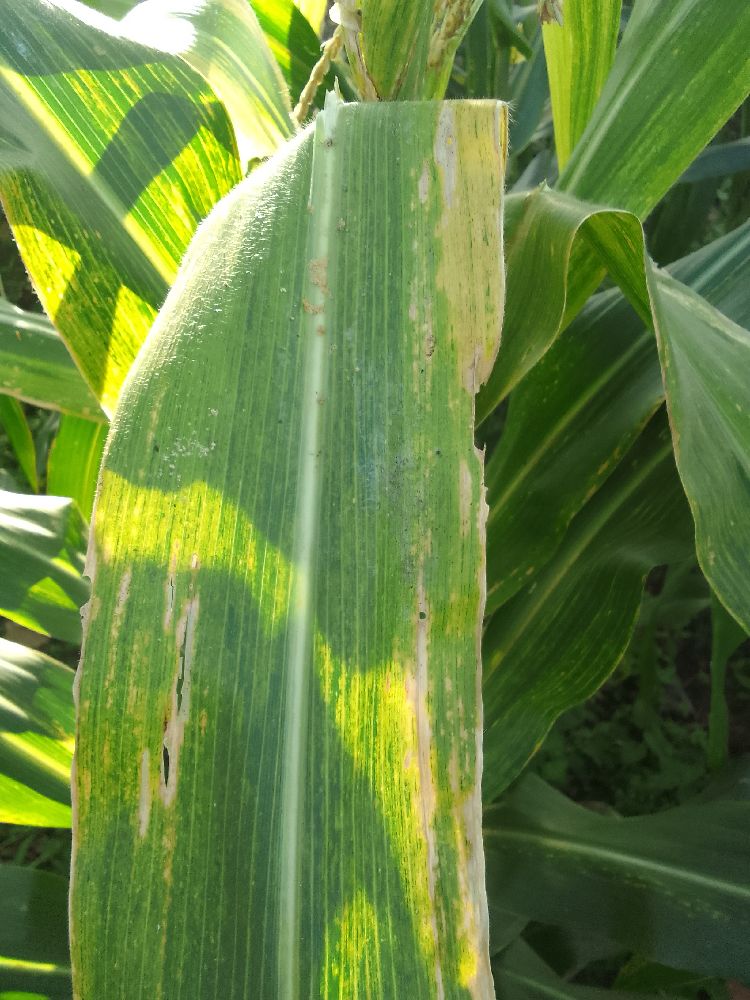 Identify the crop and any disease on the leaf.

maize, maize lethal necrosis
